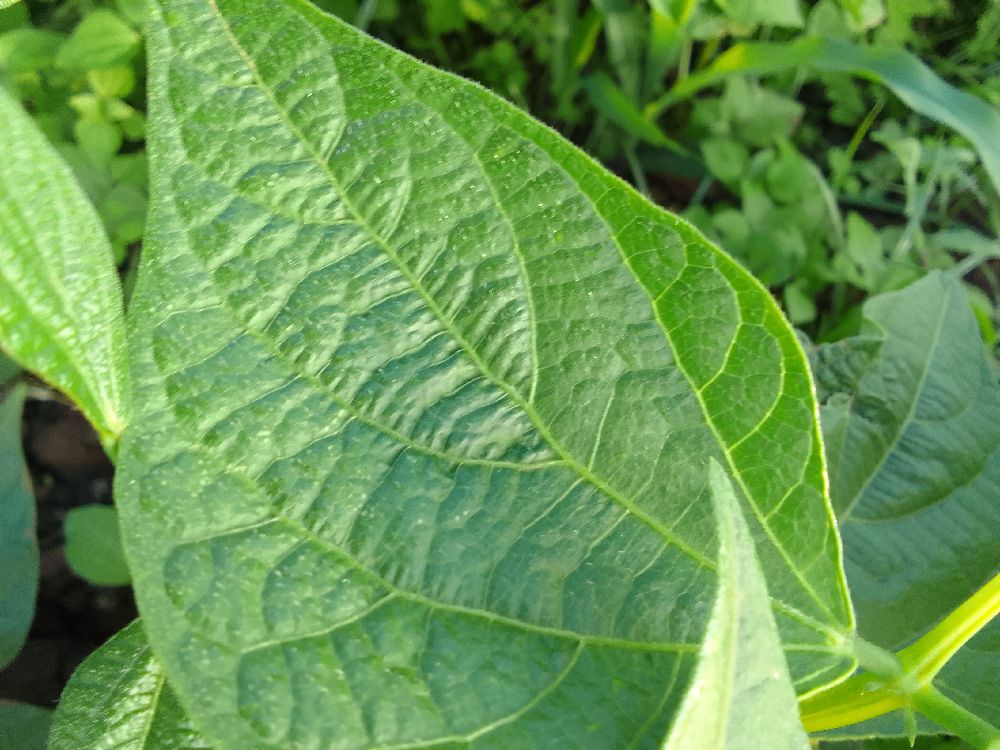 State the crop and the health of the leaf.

common bean, healthy
